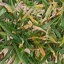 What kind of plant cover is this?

grass
